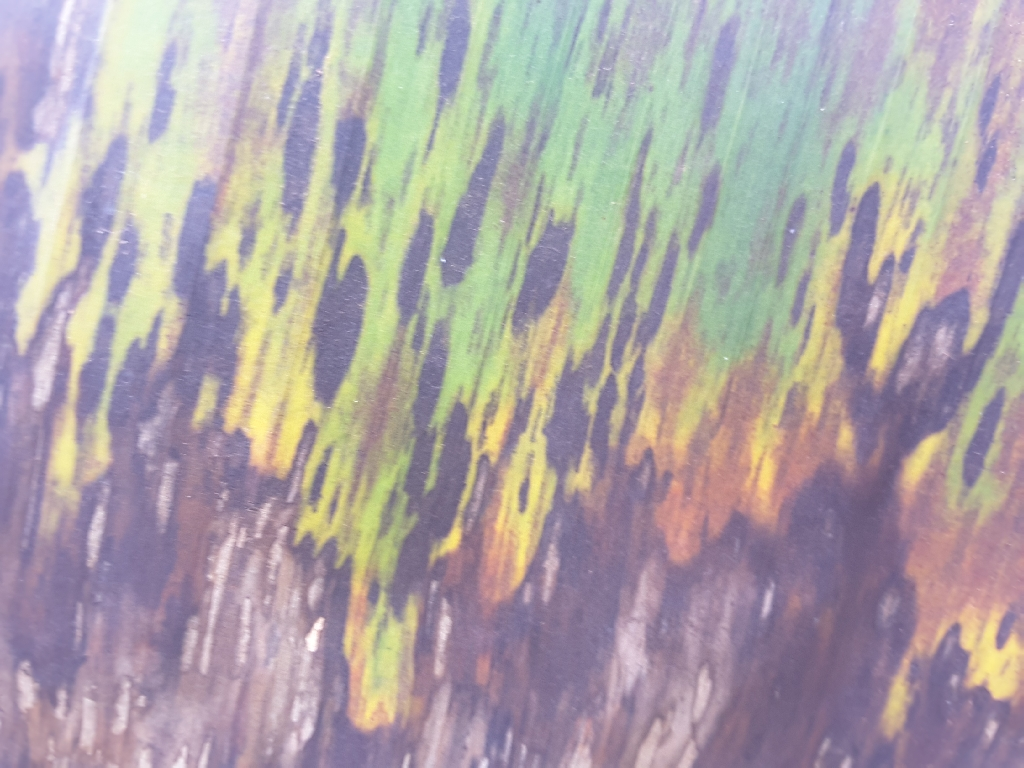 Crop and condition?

banana, black sigatoka
